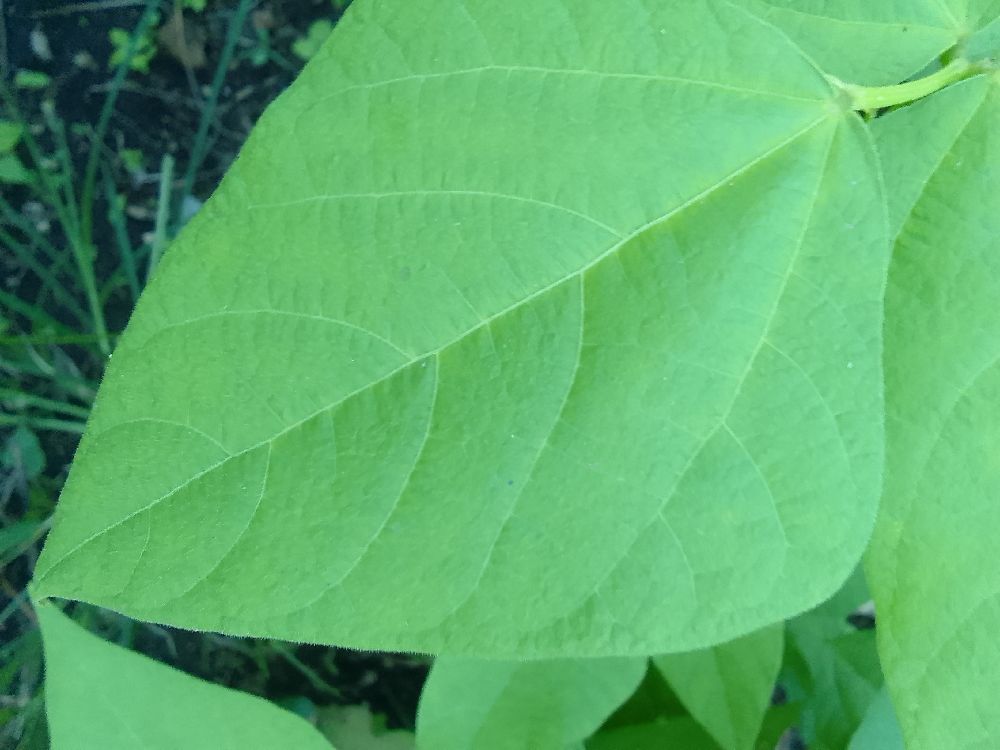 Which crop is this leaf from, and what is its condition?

common bean, healthy
